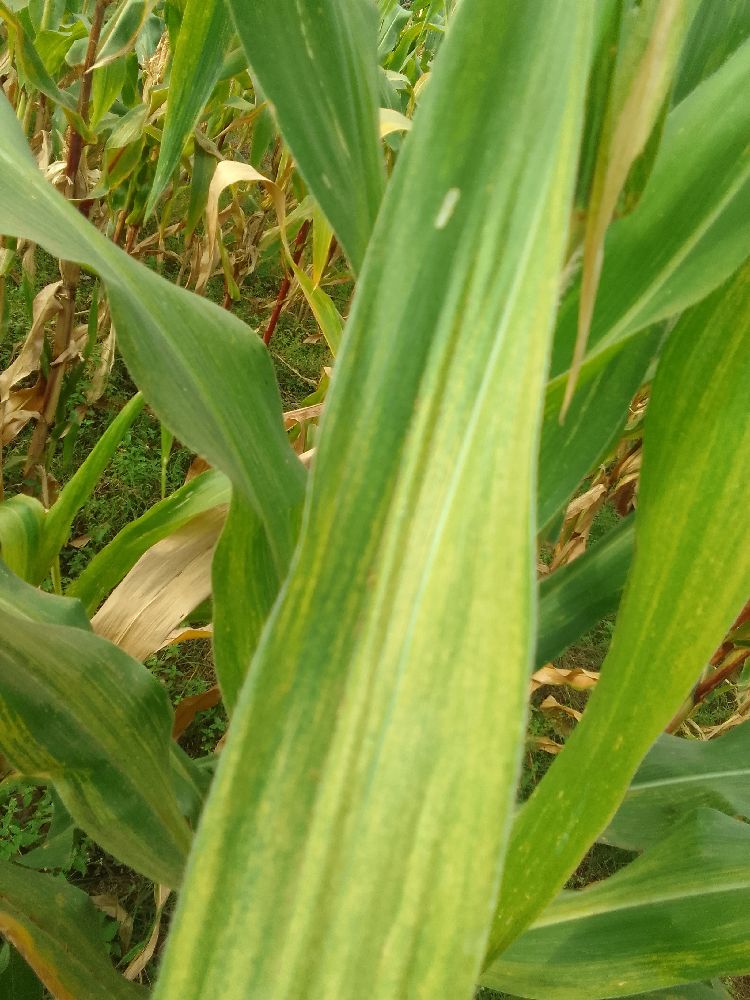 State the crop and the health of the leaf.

maize, maize lethal necrosis
